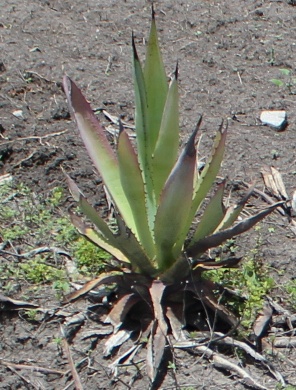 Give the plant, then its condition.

agave, sick
